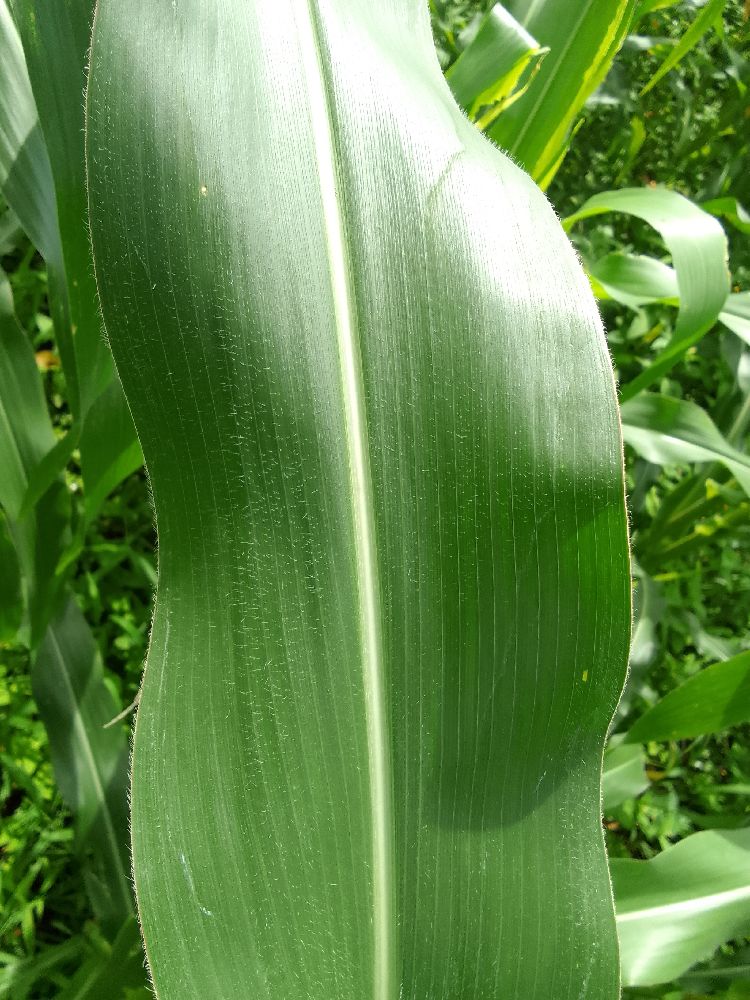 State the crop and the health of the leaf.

maize, healthy
